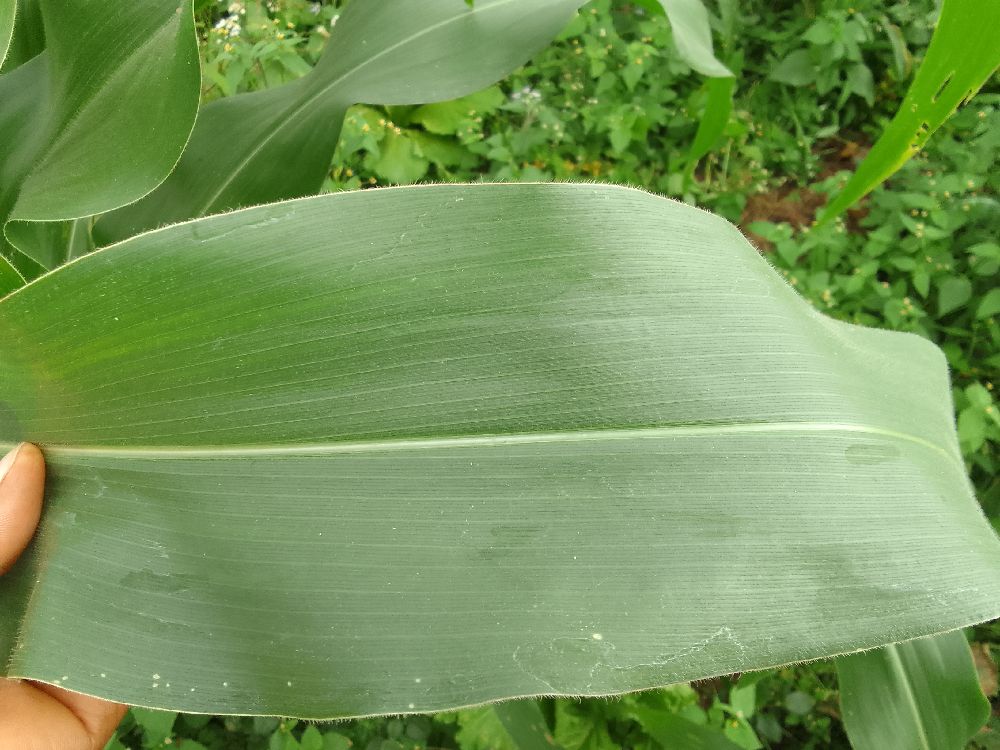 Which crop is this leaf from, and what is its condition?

maize, healthy
